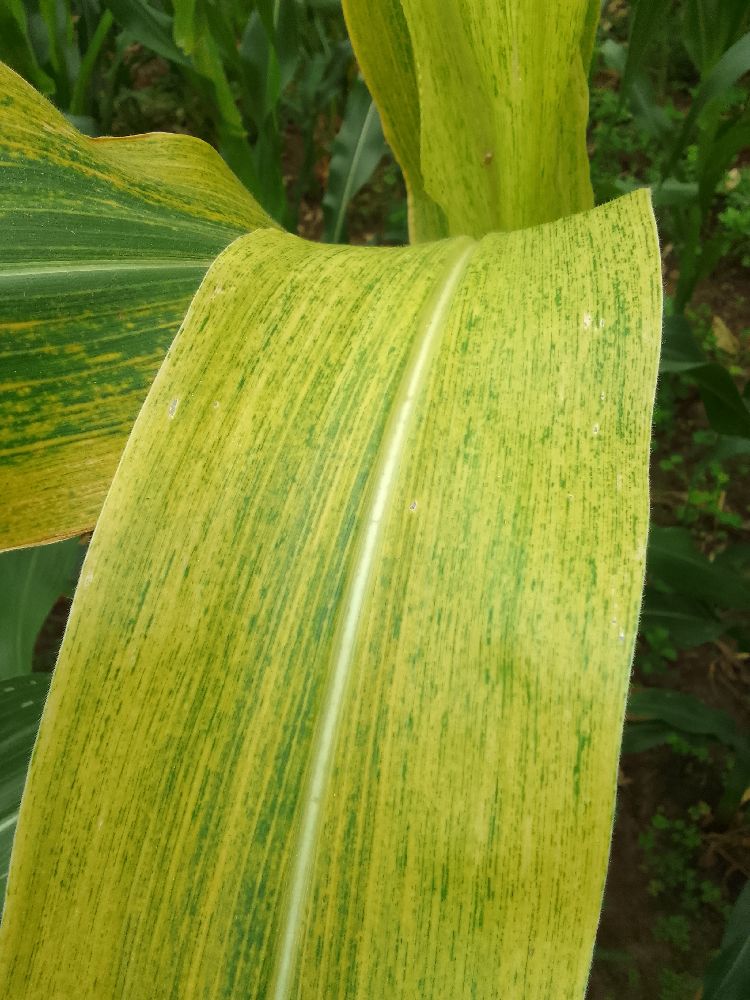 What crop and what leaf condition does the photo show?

maize, maize lethal necrosis
